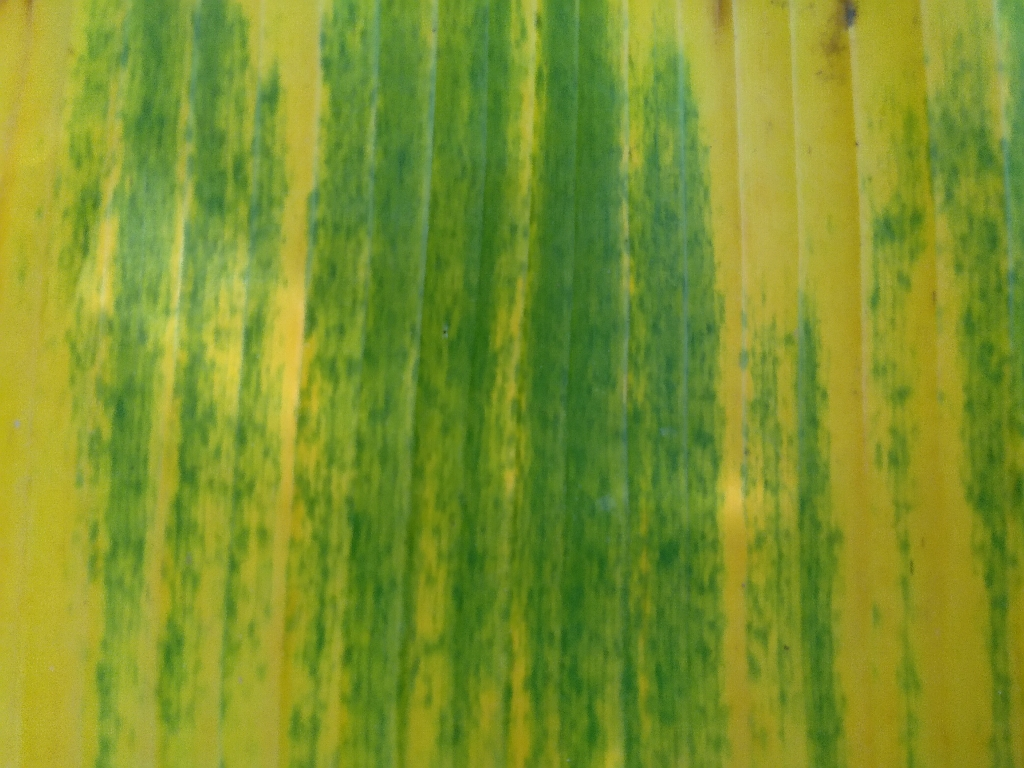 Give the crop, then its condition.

banana, fusarium wilt race 1
